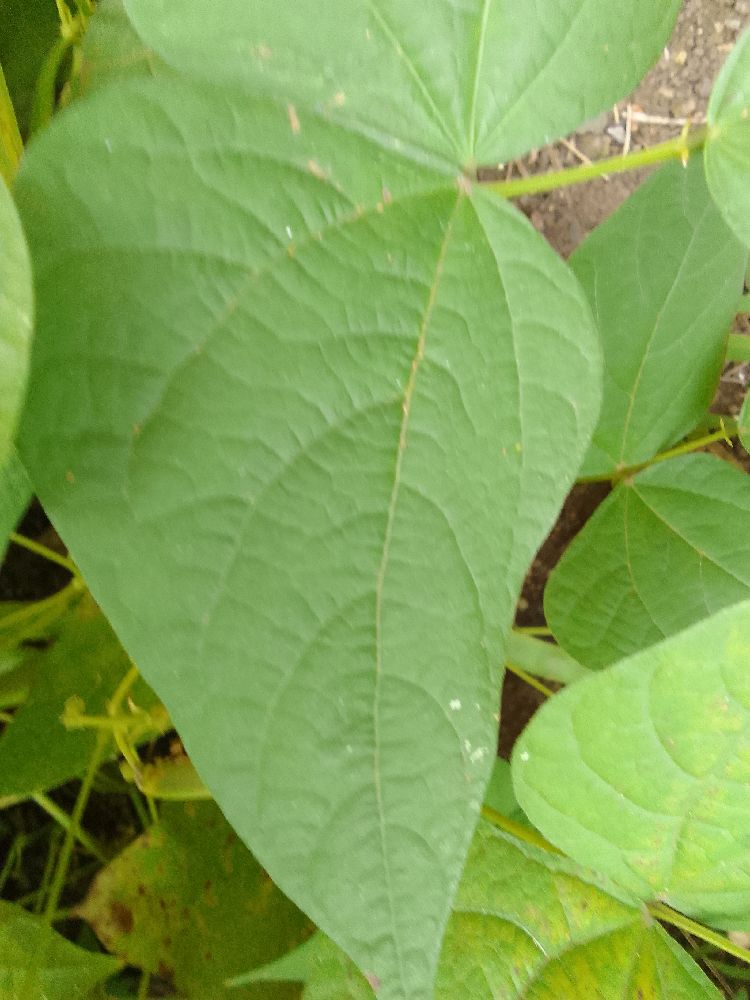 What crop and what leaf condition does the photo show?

common bean, healthy
